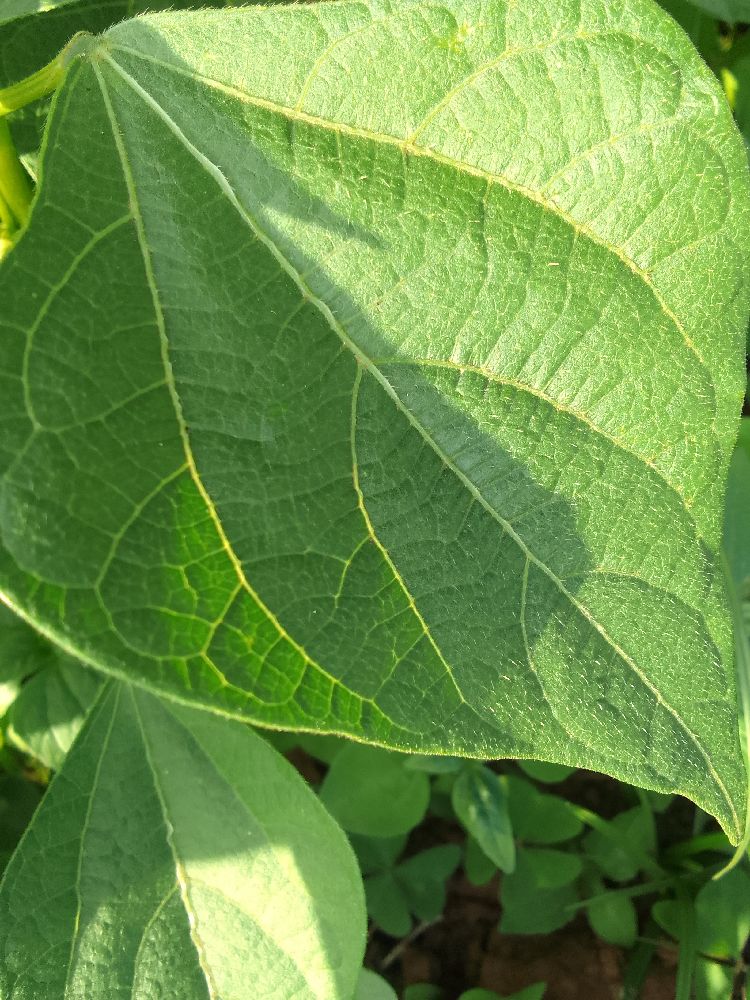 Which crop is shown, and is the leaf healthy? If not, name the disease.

common bean, healthy
